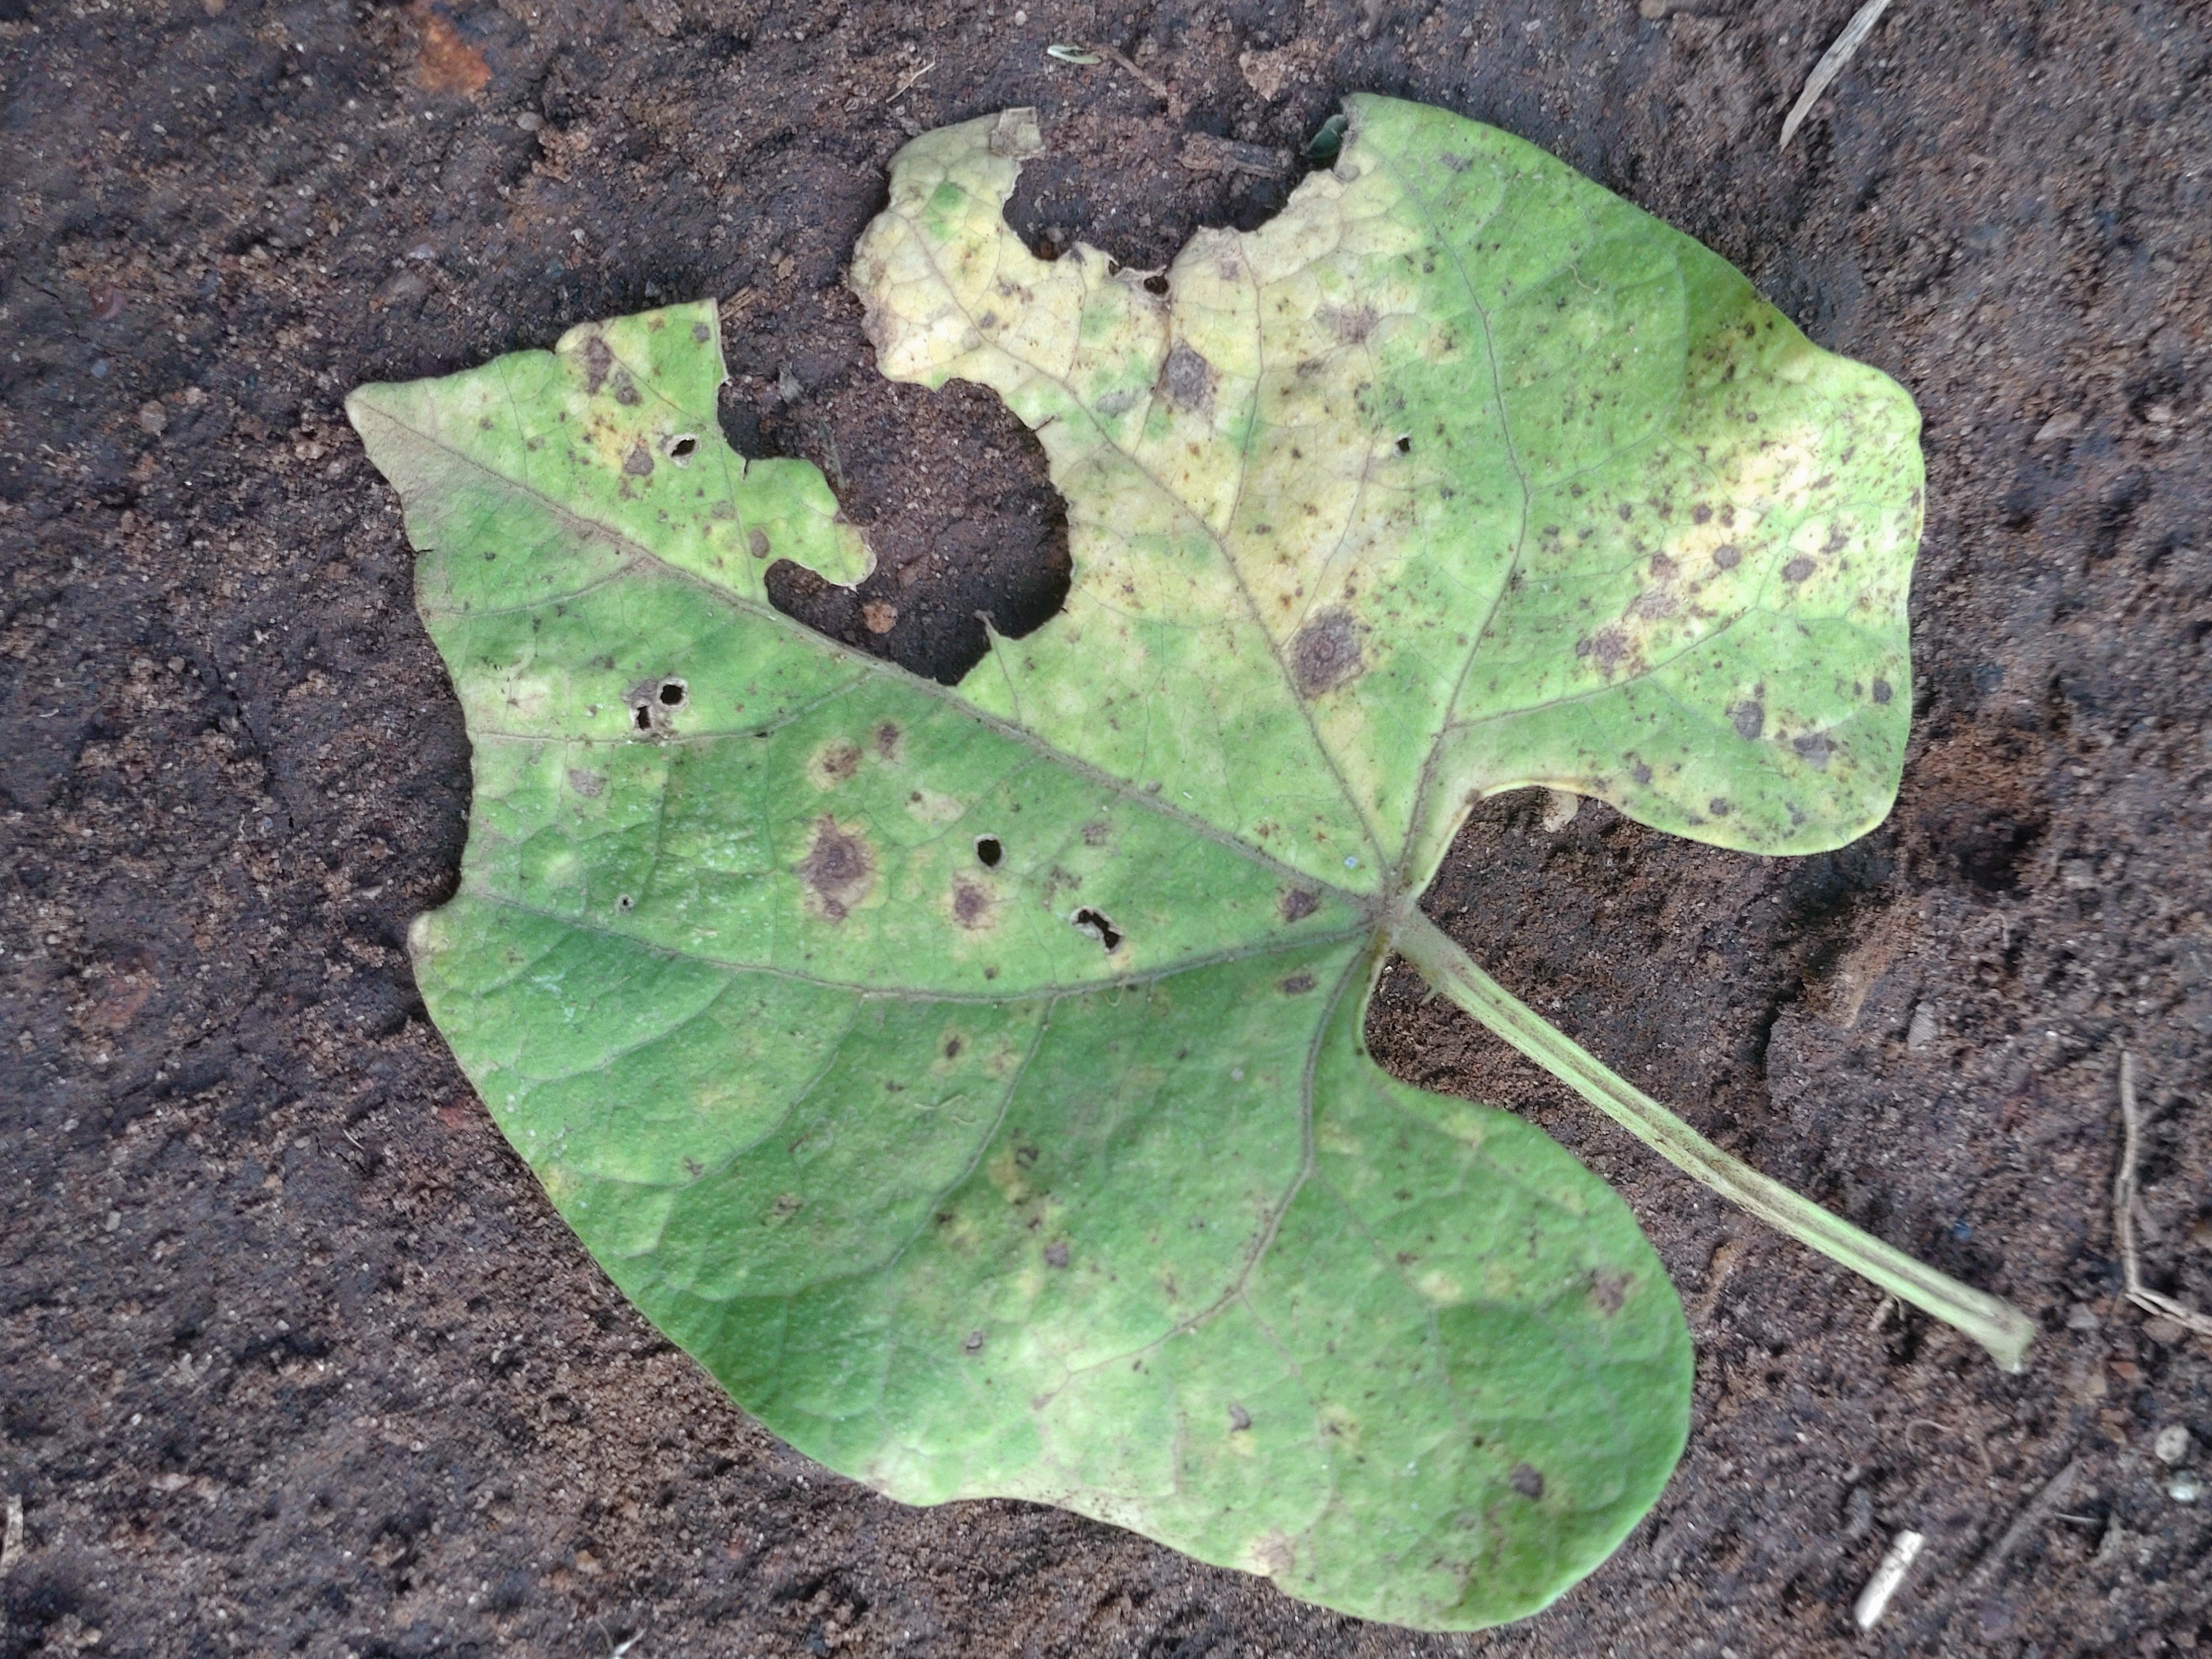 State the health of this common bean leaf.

anthracnose
